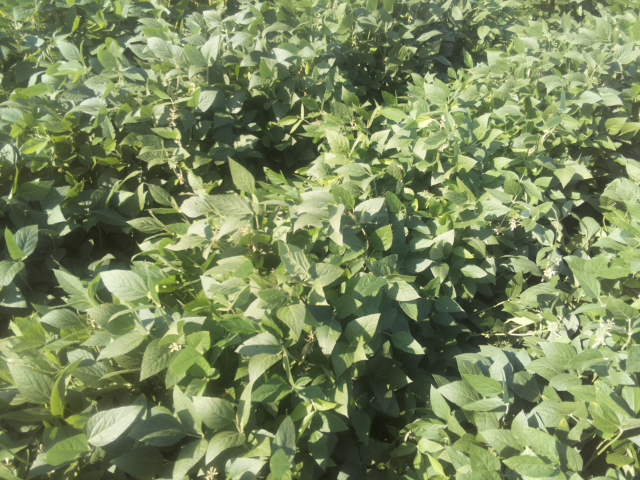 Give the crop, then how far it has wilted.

soybean, leaves with no wilting
